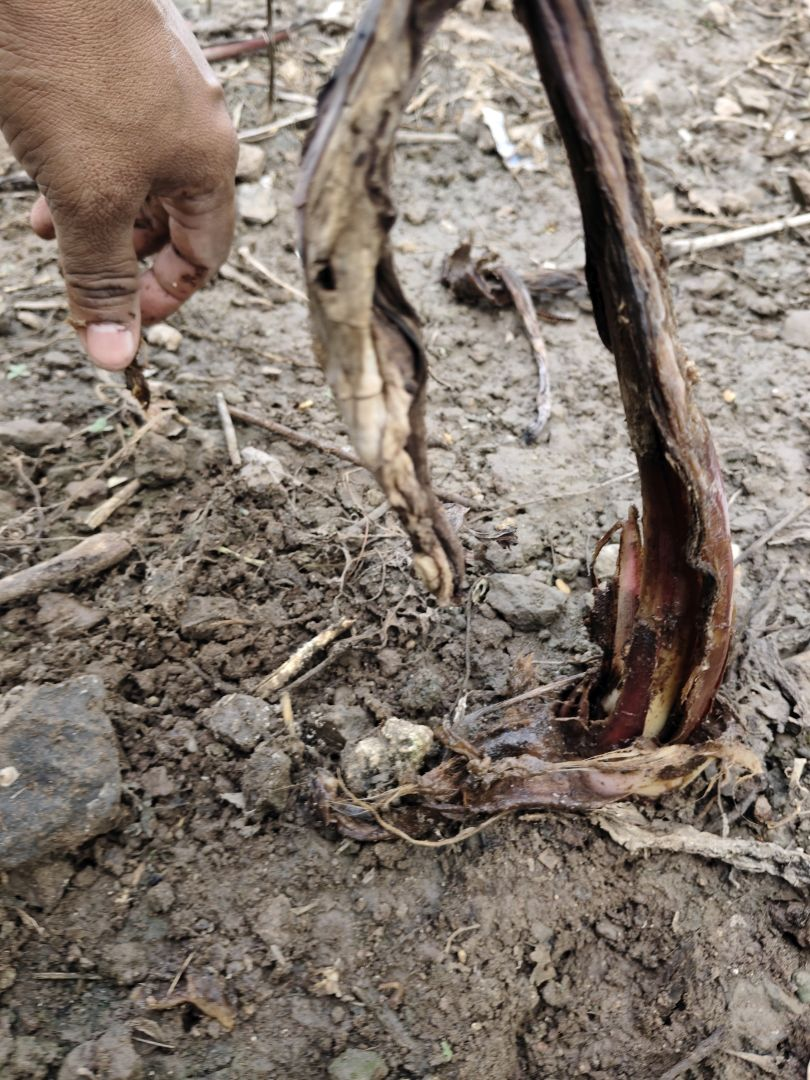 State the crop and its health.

taro, root rot
